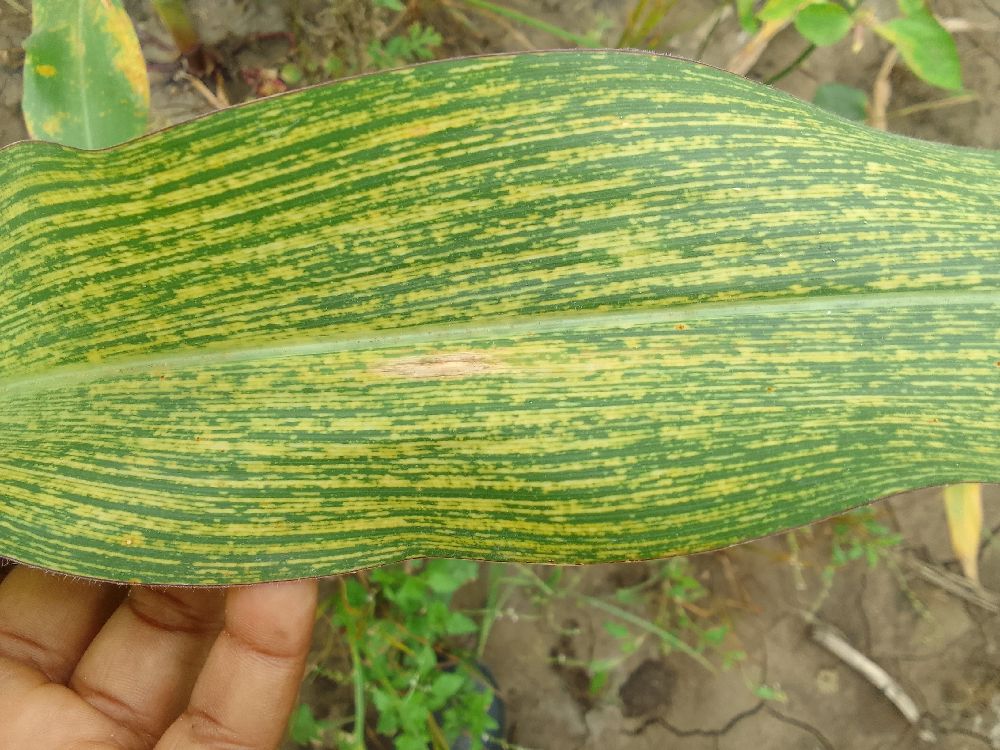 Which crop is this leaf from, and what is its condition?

maize, maize streak virus
